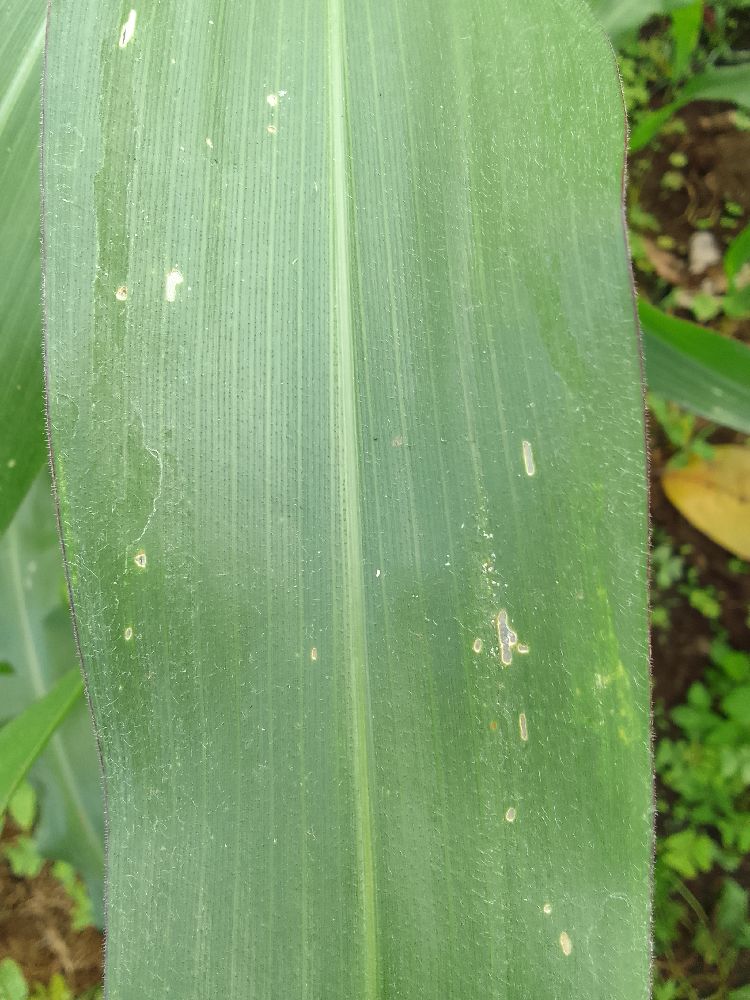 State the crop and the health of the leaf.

maize, healthy
